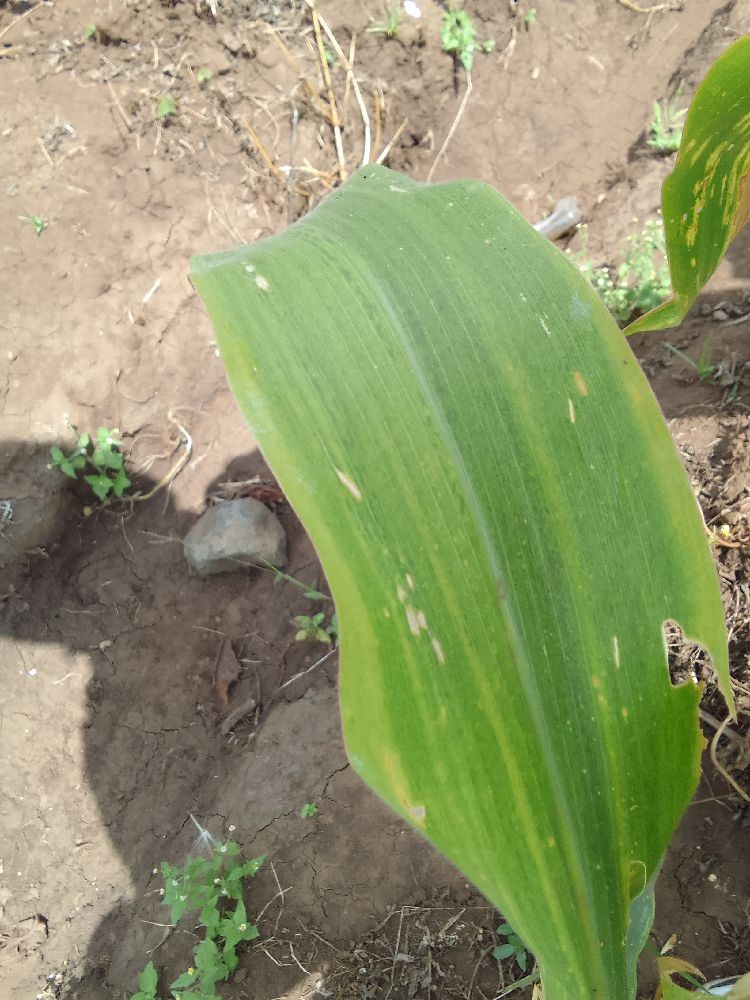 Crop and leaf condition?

maize, maize lethal necrosis
